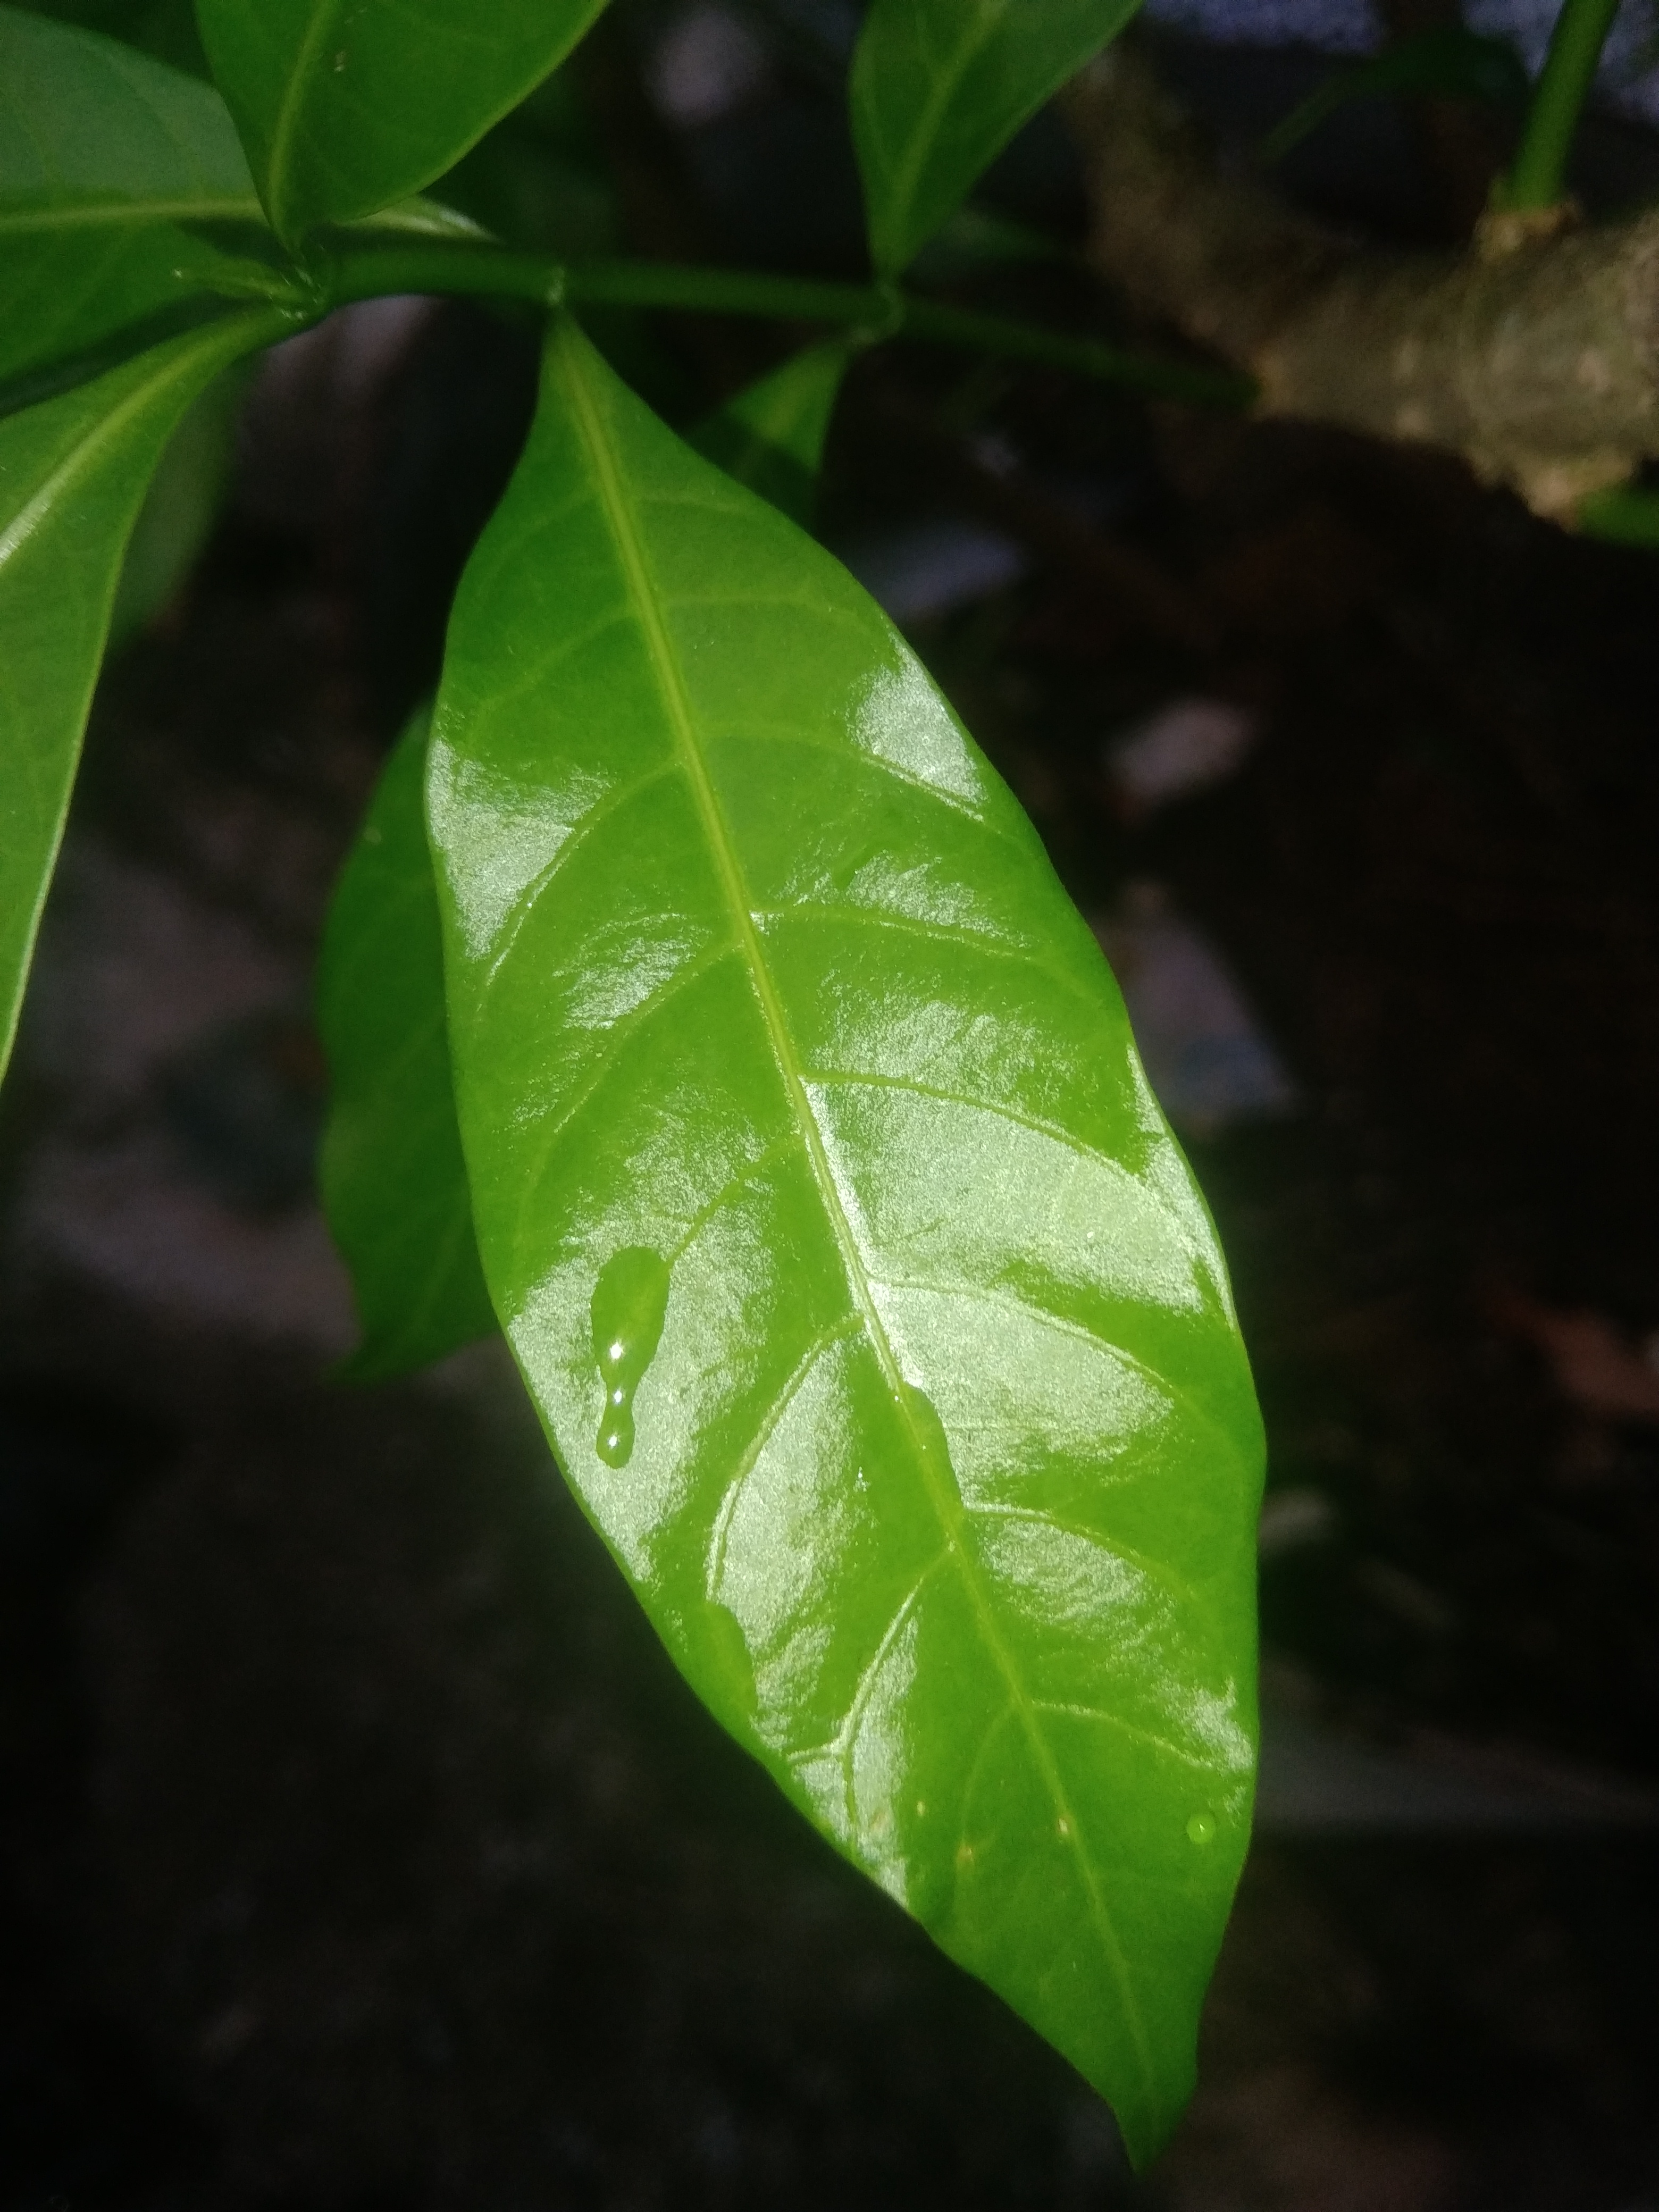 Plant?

togor
